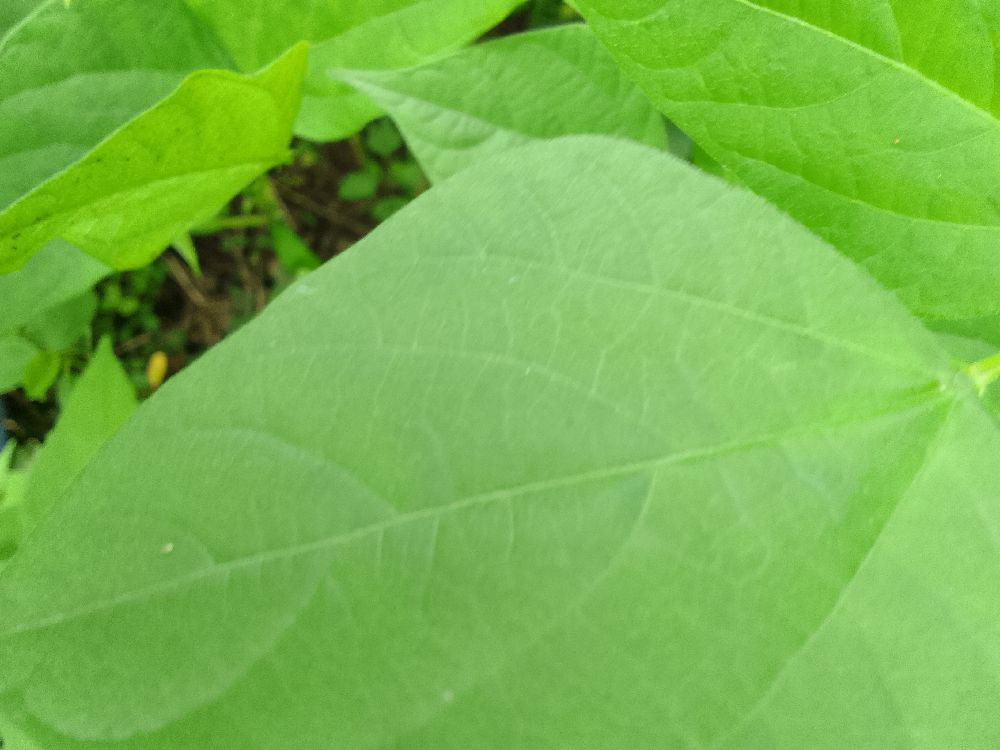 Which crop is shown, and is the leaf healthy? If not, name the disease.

common bean, healthy
